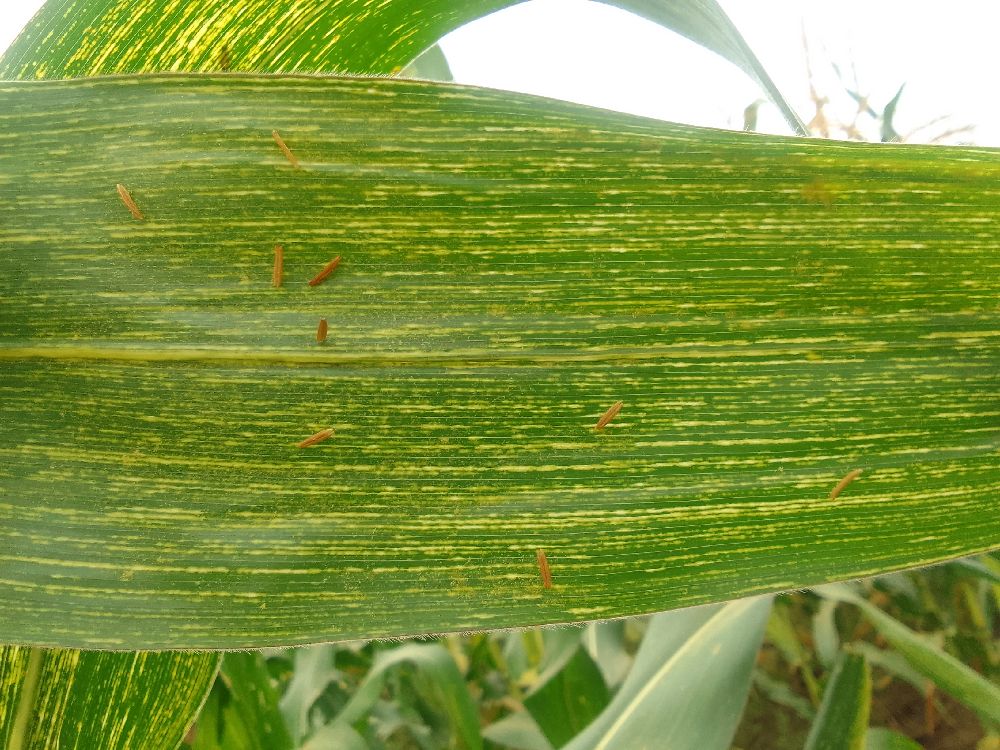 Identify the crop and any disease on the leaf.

maize, maize streak virus
